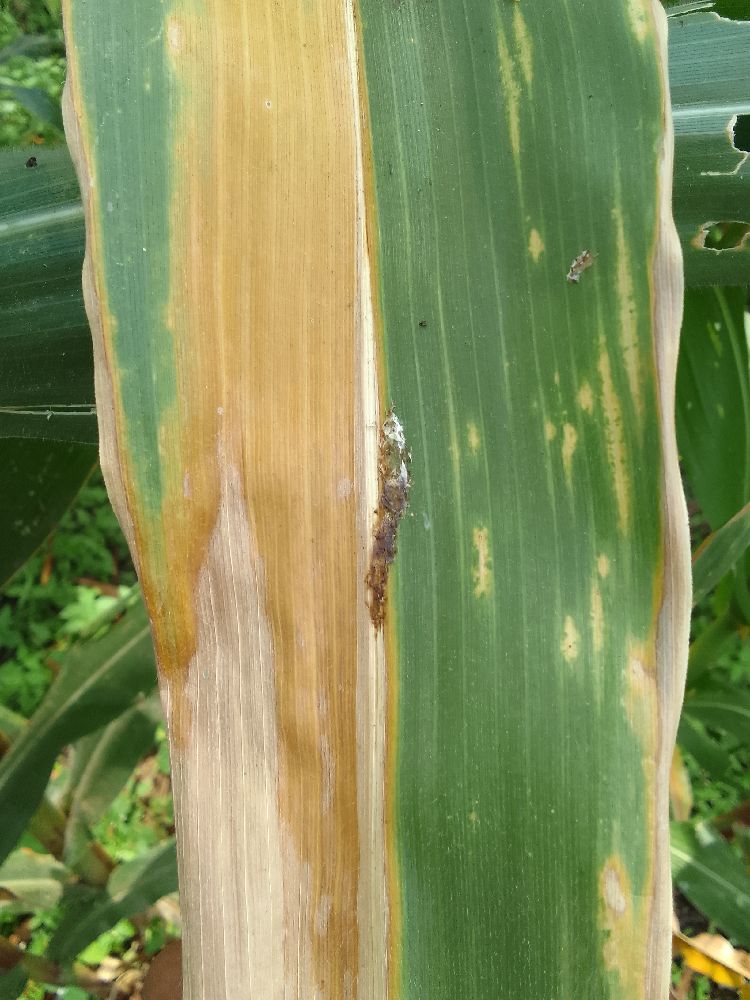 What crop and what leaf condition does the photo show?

maize, maize lethal necrosis
